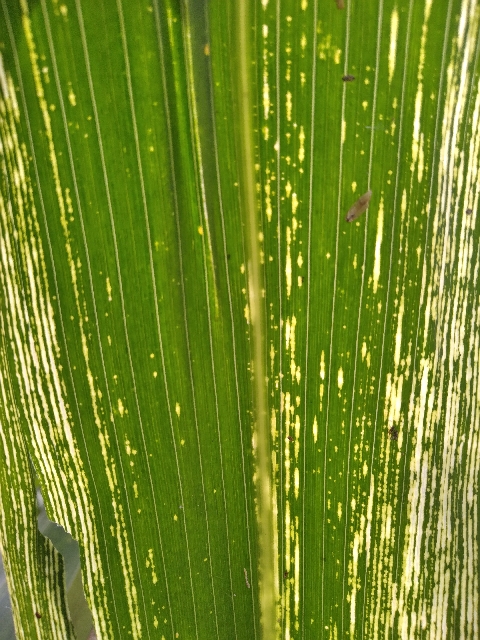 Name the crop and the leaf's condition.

maize, maize streak virus
